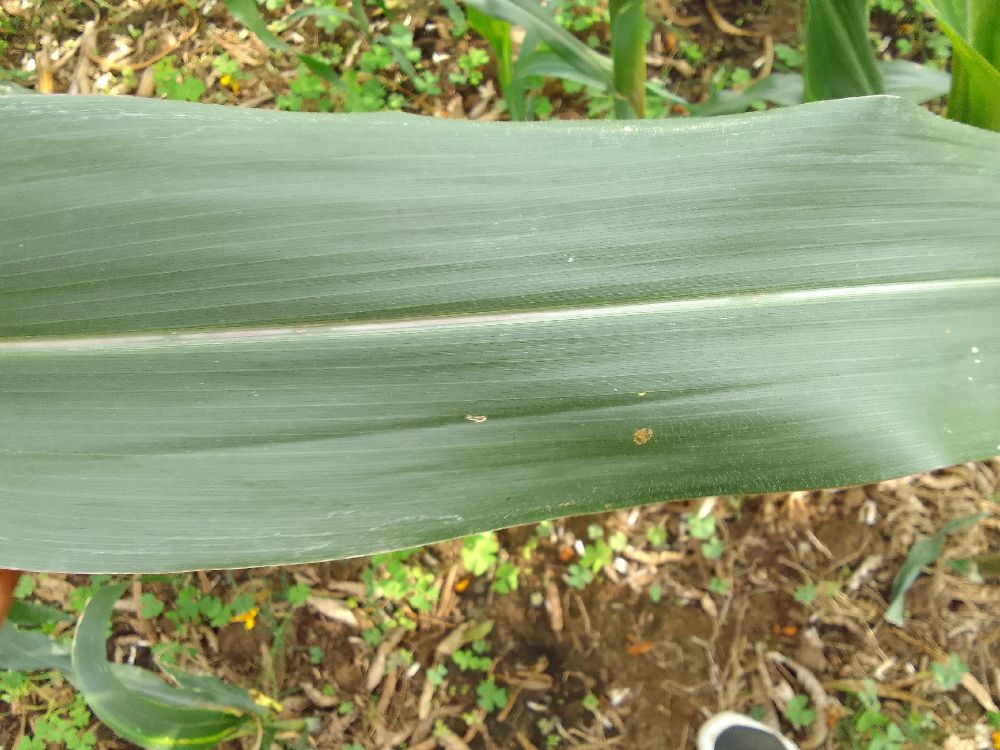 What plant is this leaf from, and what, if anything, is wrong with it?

maize, healthy
